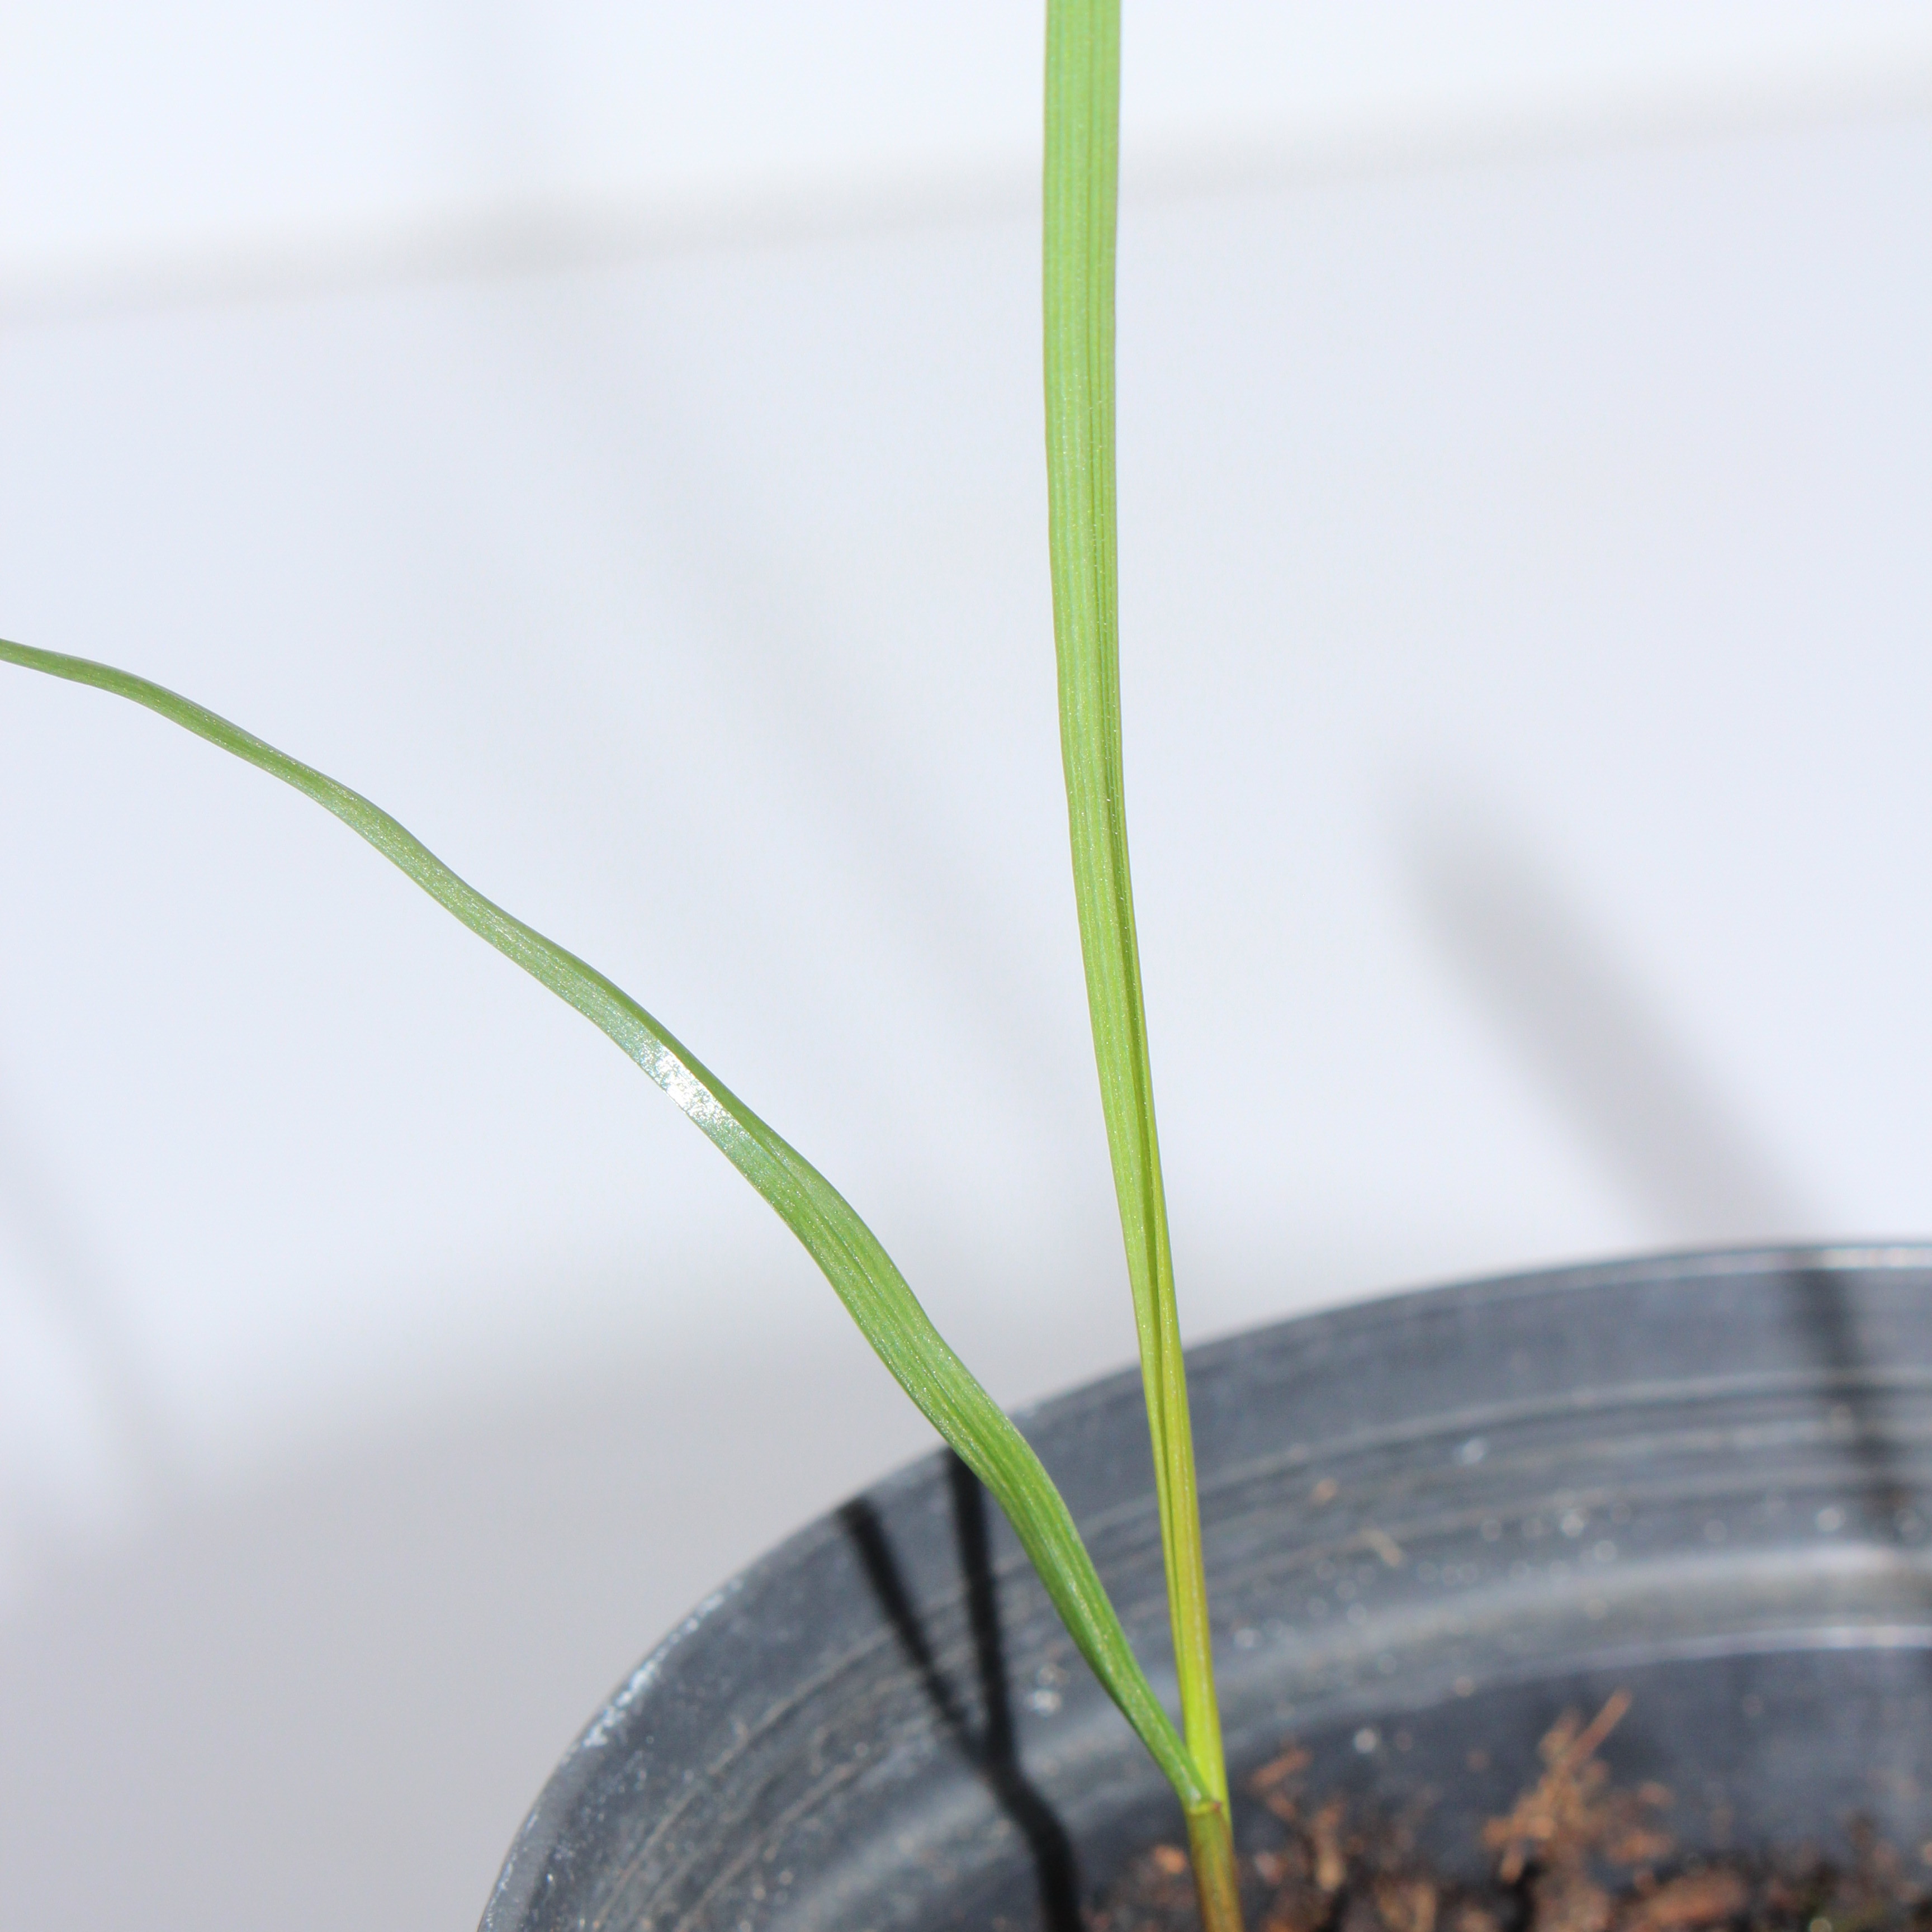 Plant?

Lolium multiflorum
